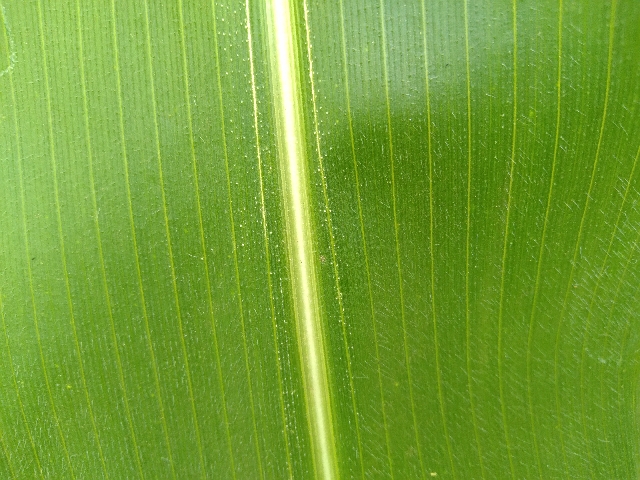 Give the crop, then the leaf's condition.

maize, healthy
